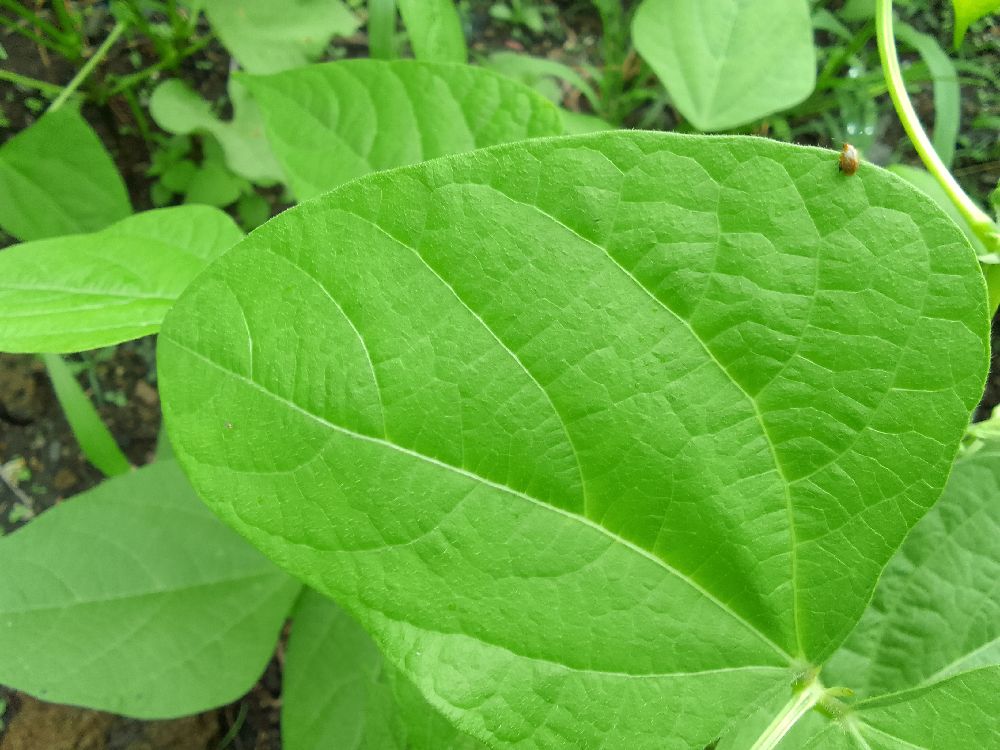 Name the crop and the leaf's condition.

common bean, healthy
